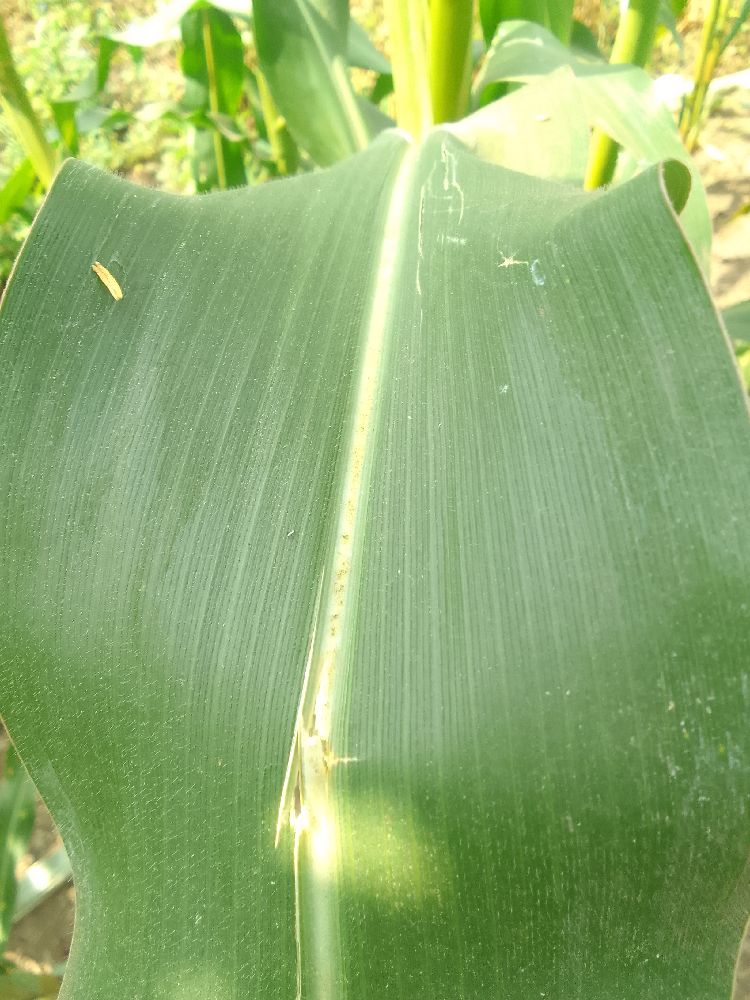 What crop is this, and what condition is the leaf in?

maize, healthy
